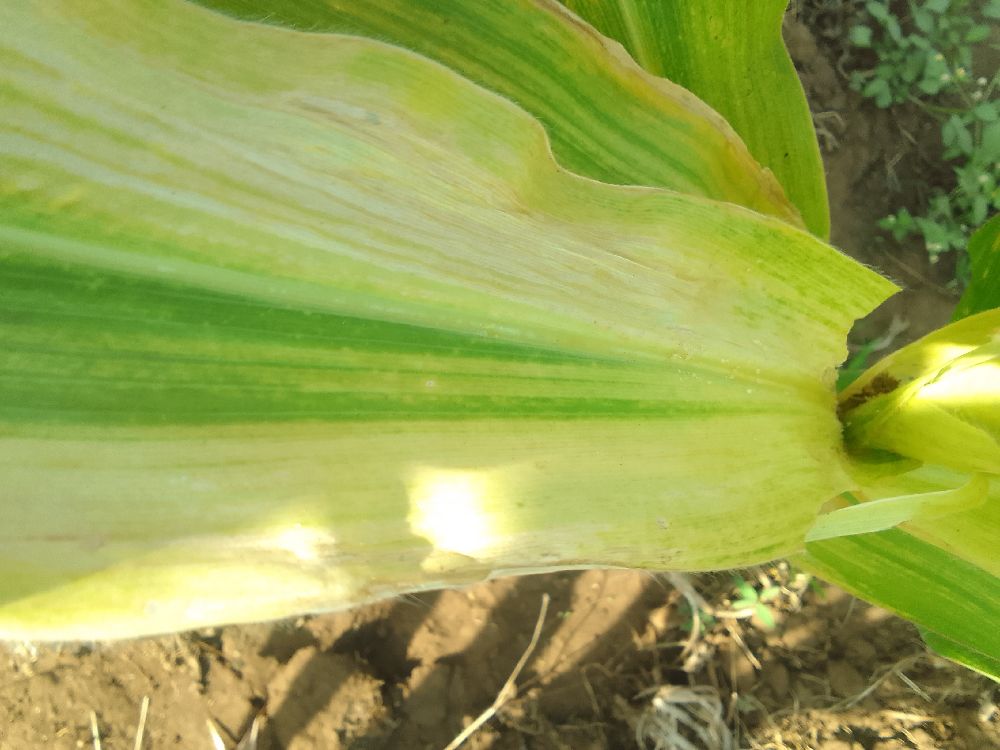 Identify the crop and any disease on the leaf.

maize, maize lethal necrosis
